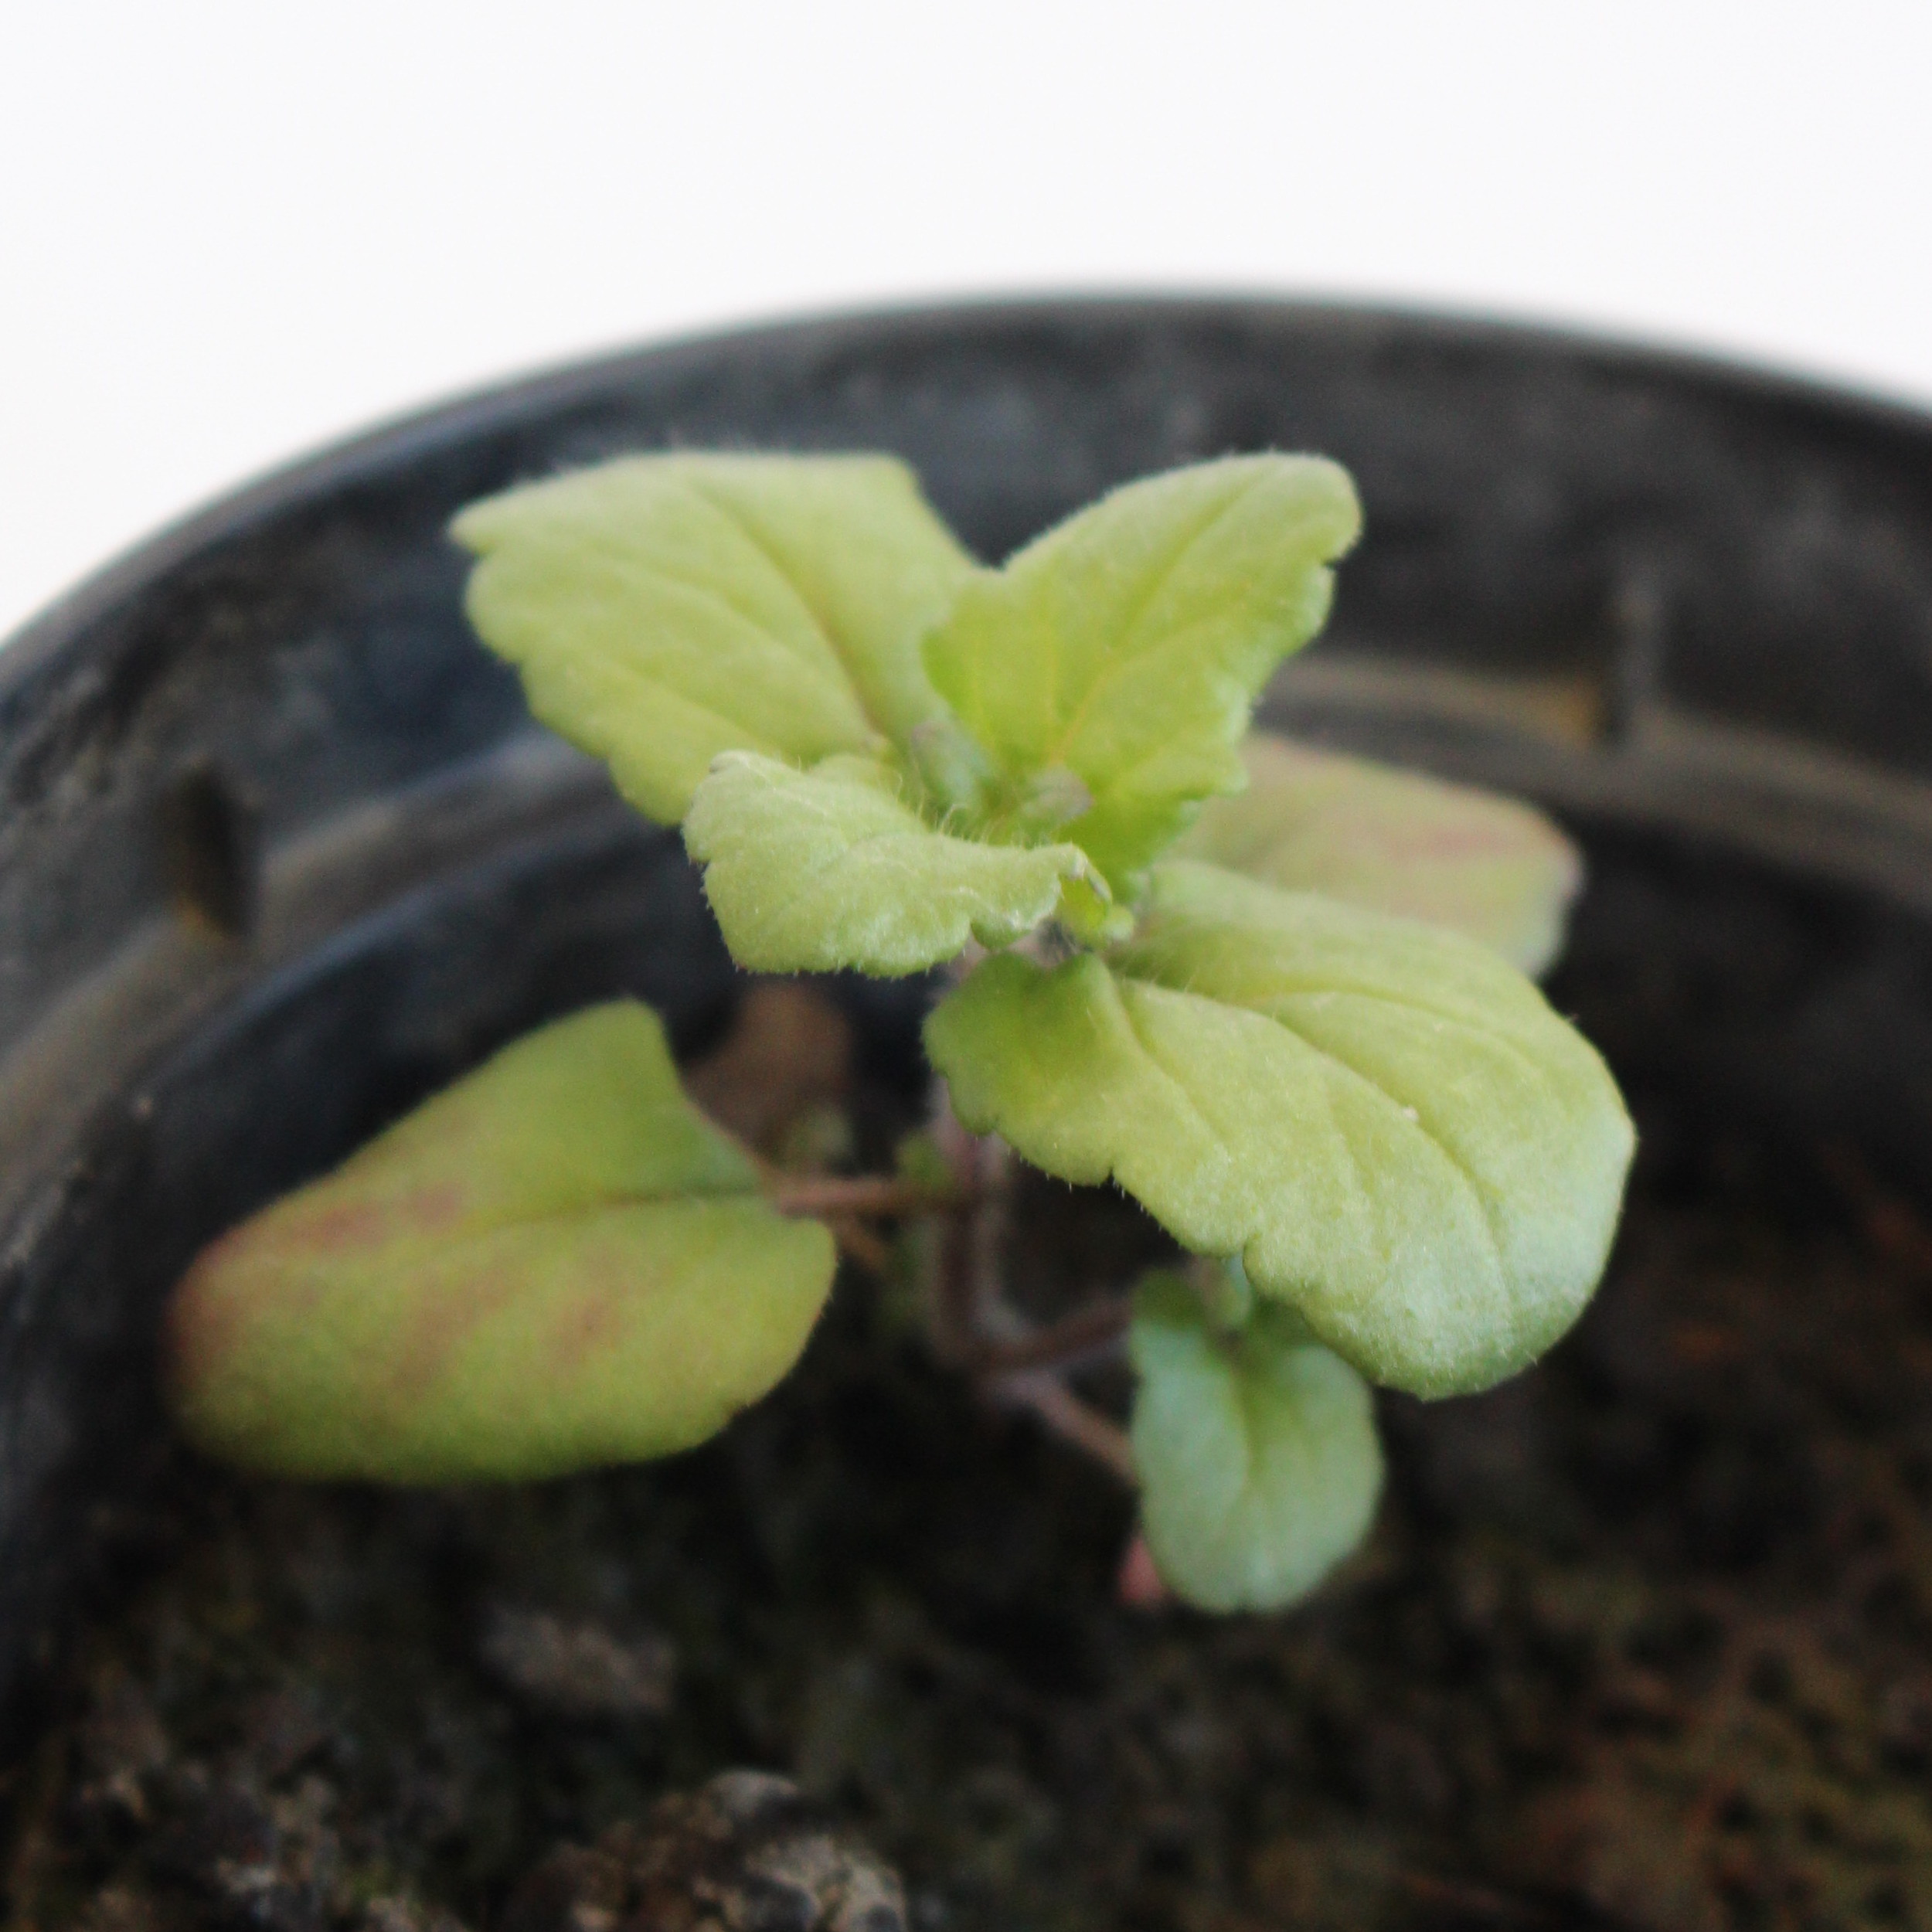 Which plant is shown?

Veronica persica
